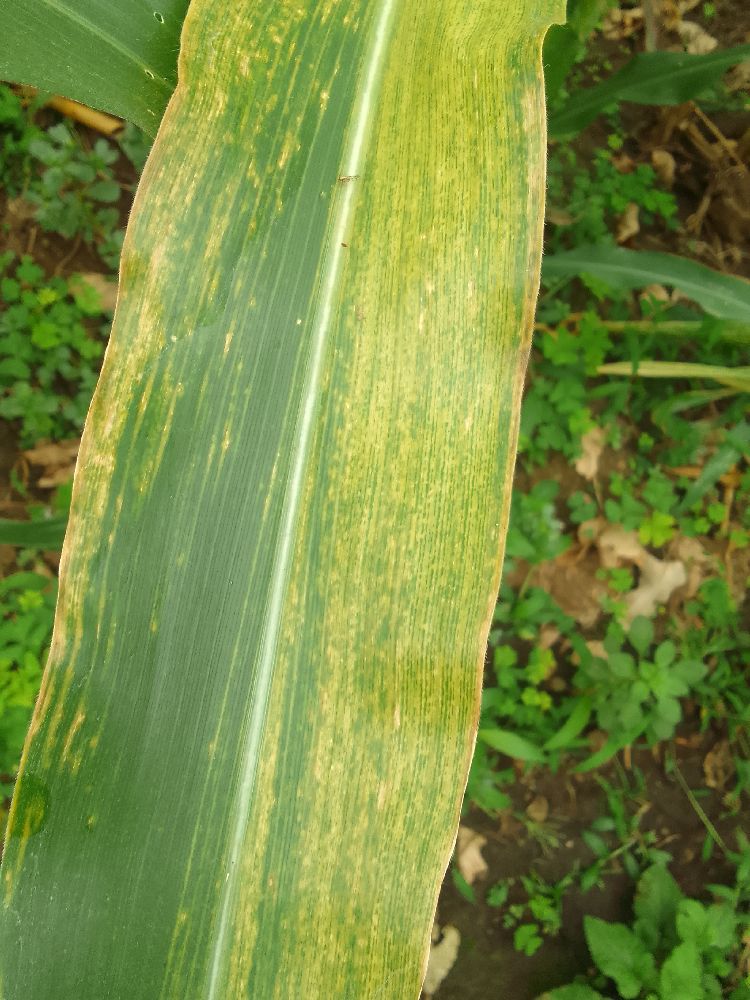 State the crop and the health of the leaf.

maize, maize lethal necrosis
